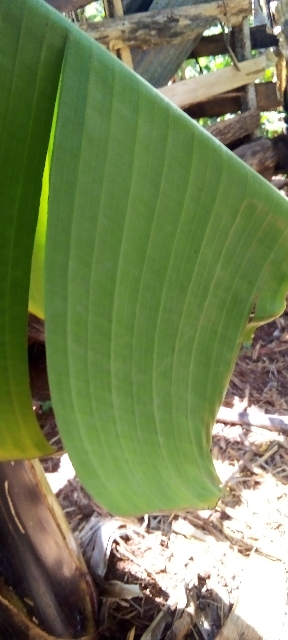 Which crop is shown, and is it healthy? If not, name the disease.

banana, healthy
